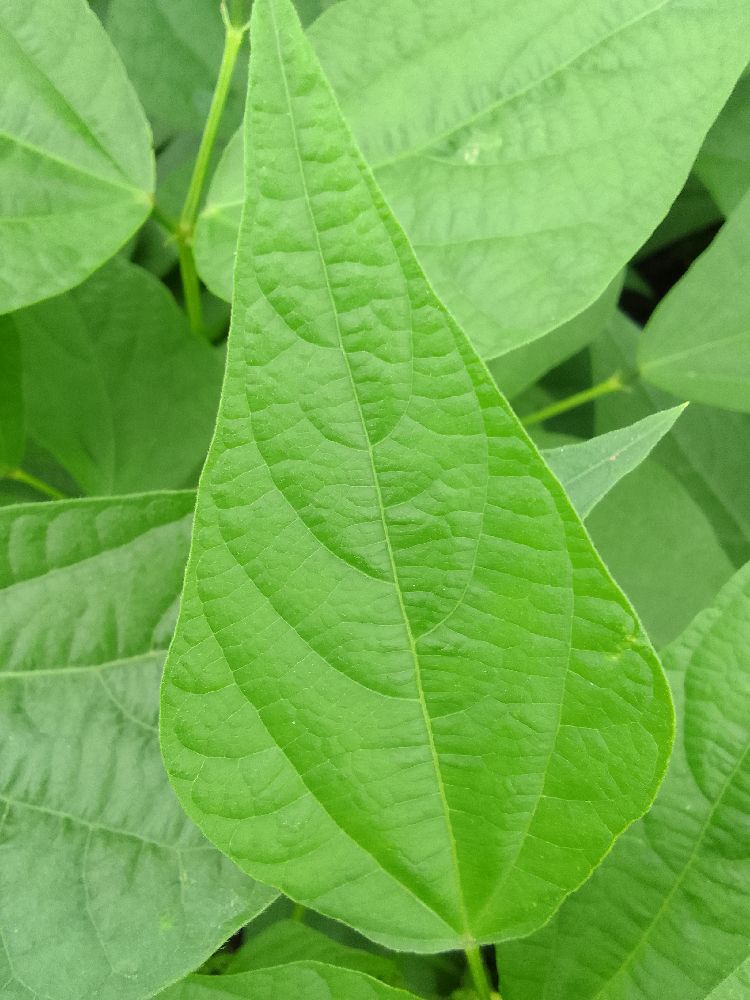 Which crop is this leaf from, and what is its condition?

common bean, healthy
